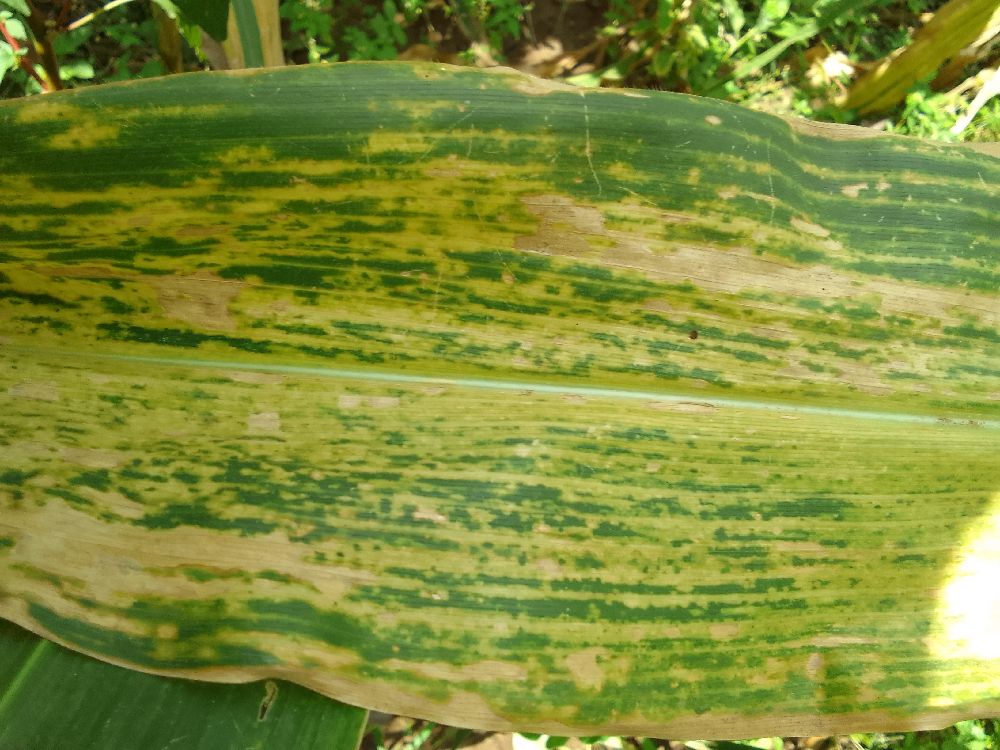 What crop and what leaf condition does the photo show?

maize, maize lethal necrosis
